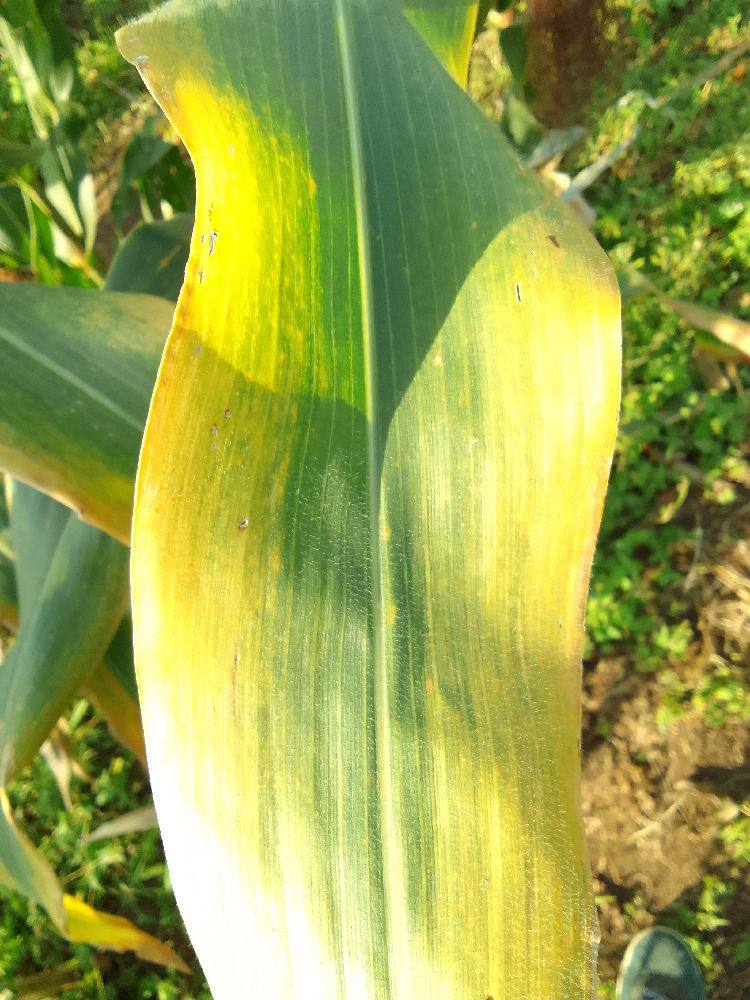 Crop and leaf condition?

maize, maize lethal necrosis
